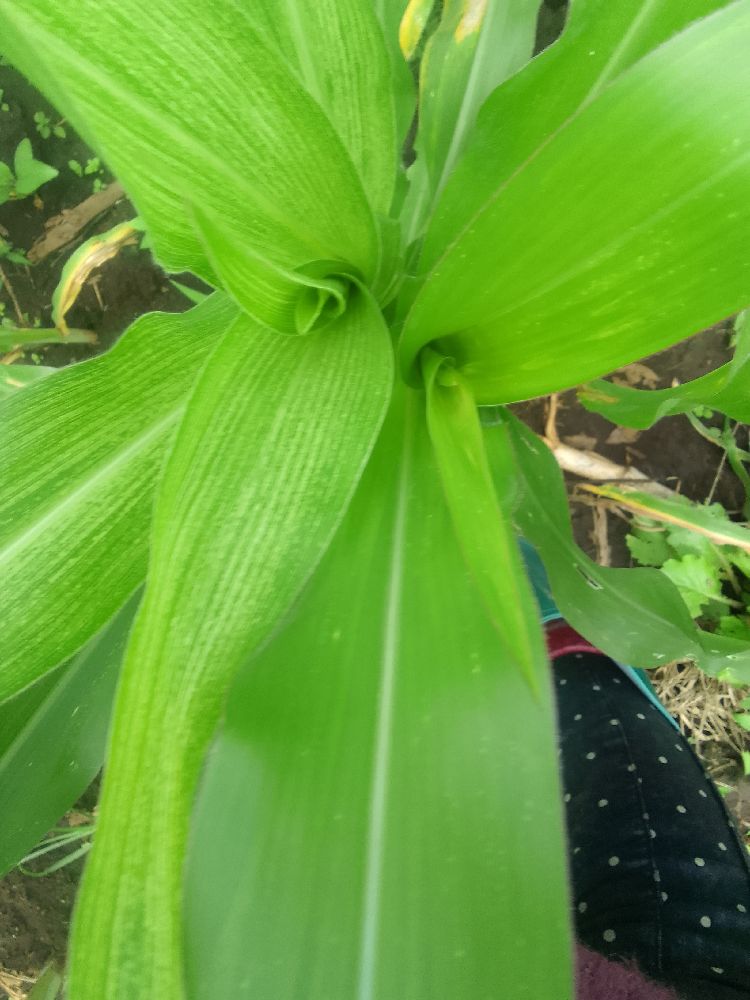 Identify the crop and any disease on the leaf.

maize, maize streak virus
